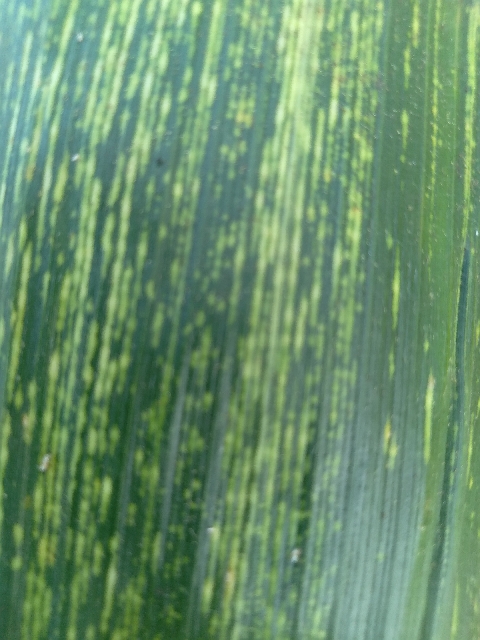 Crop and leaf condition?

maize, maize streak virus
